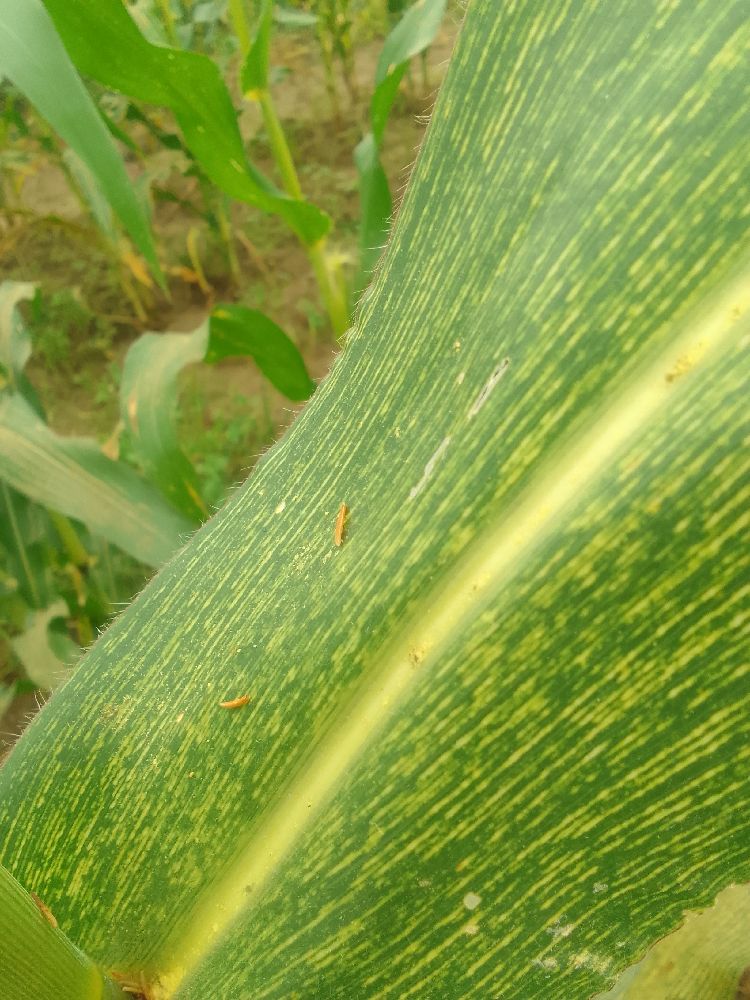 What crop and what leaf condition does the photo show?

maize, maize streak virus
